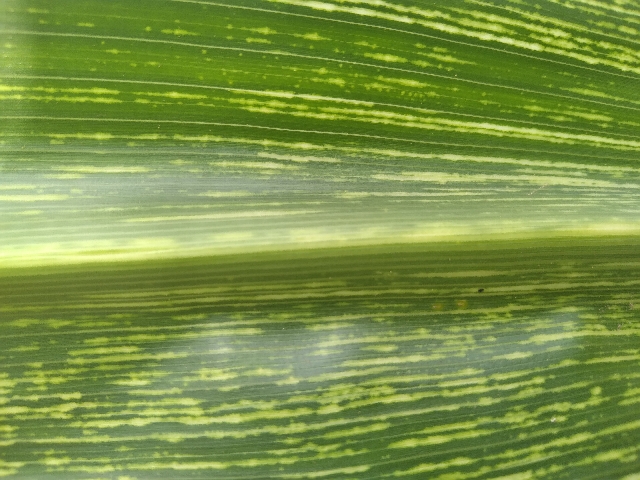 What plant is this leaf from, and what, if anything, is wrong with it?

maize, maize streak virus
